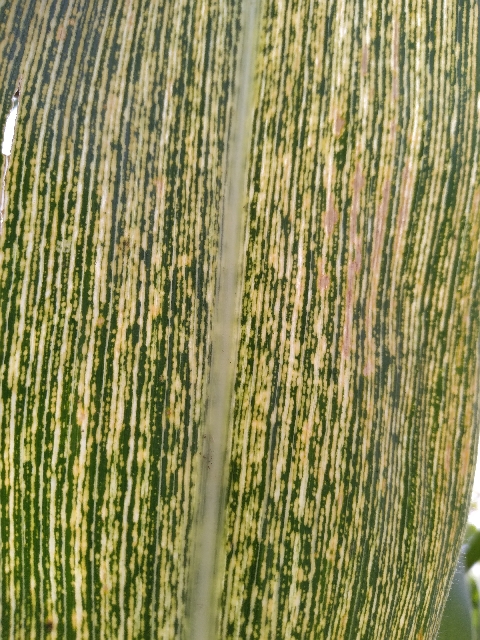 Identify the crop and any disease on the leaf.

maize, maize streak virus
